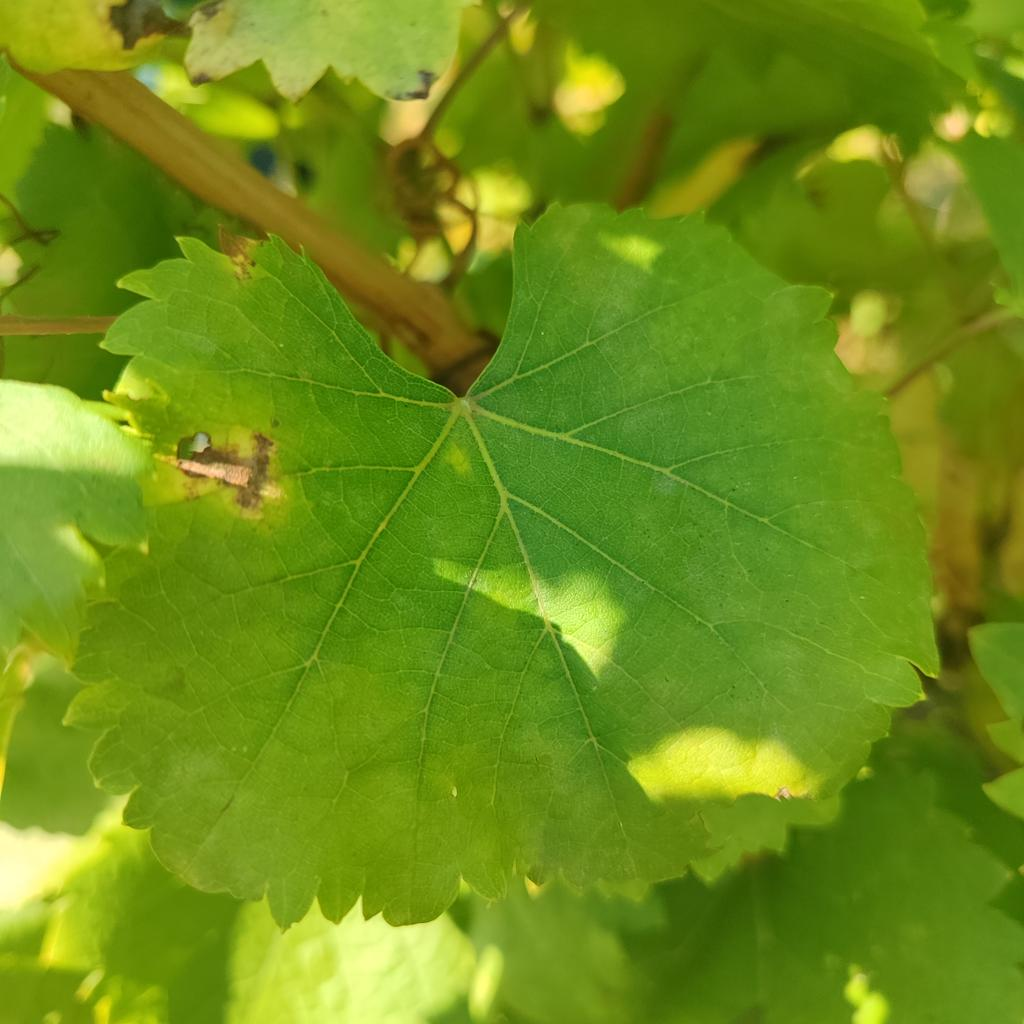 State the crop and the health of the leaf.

grapevine, powdery mildew
